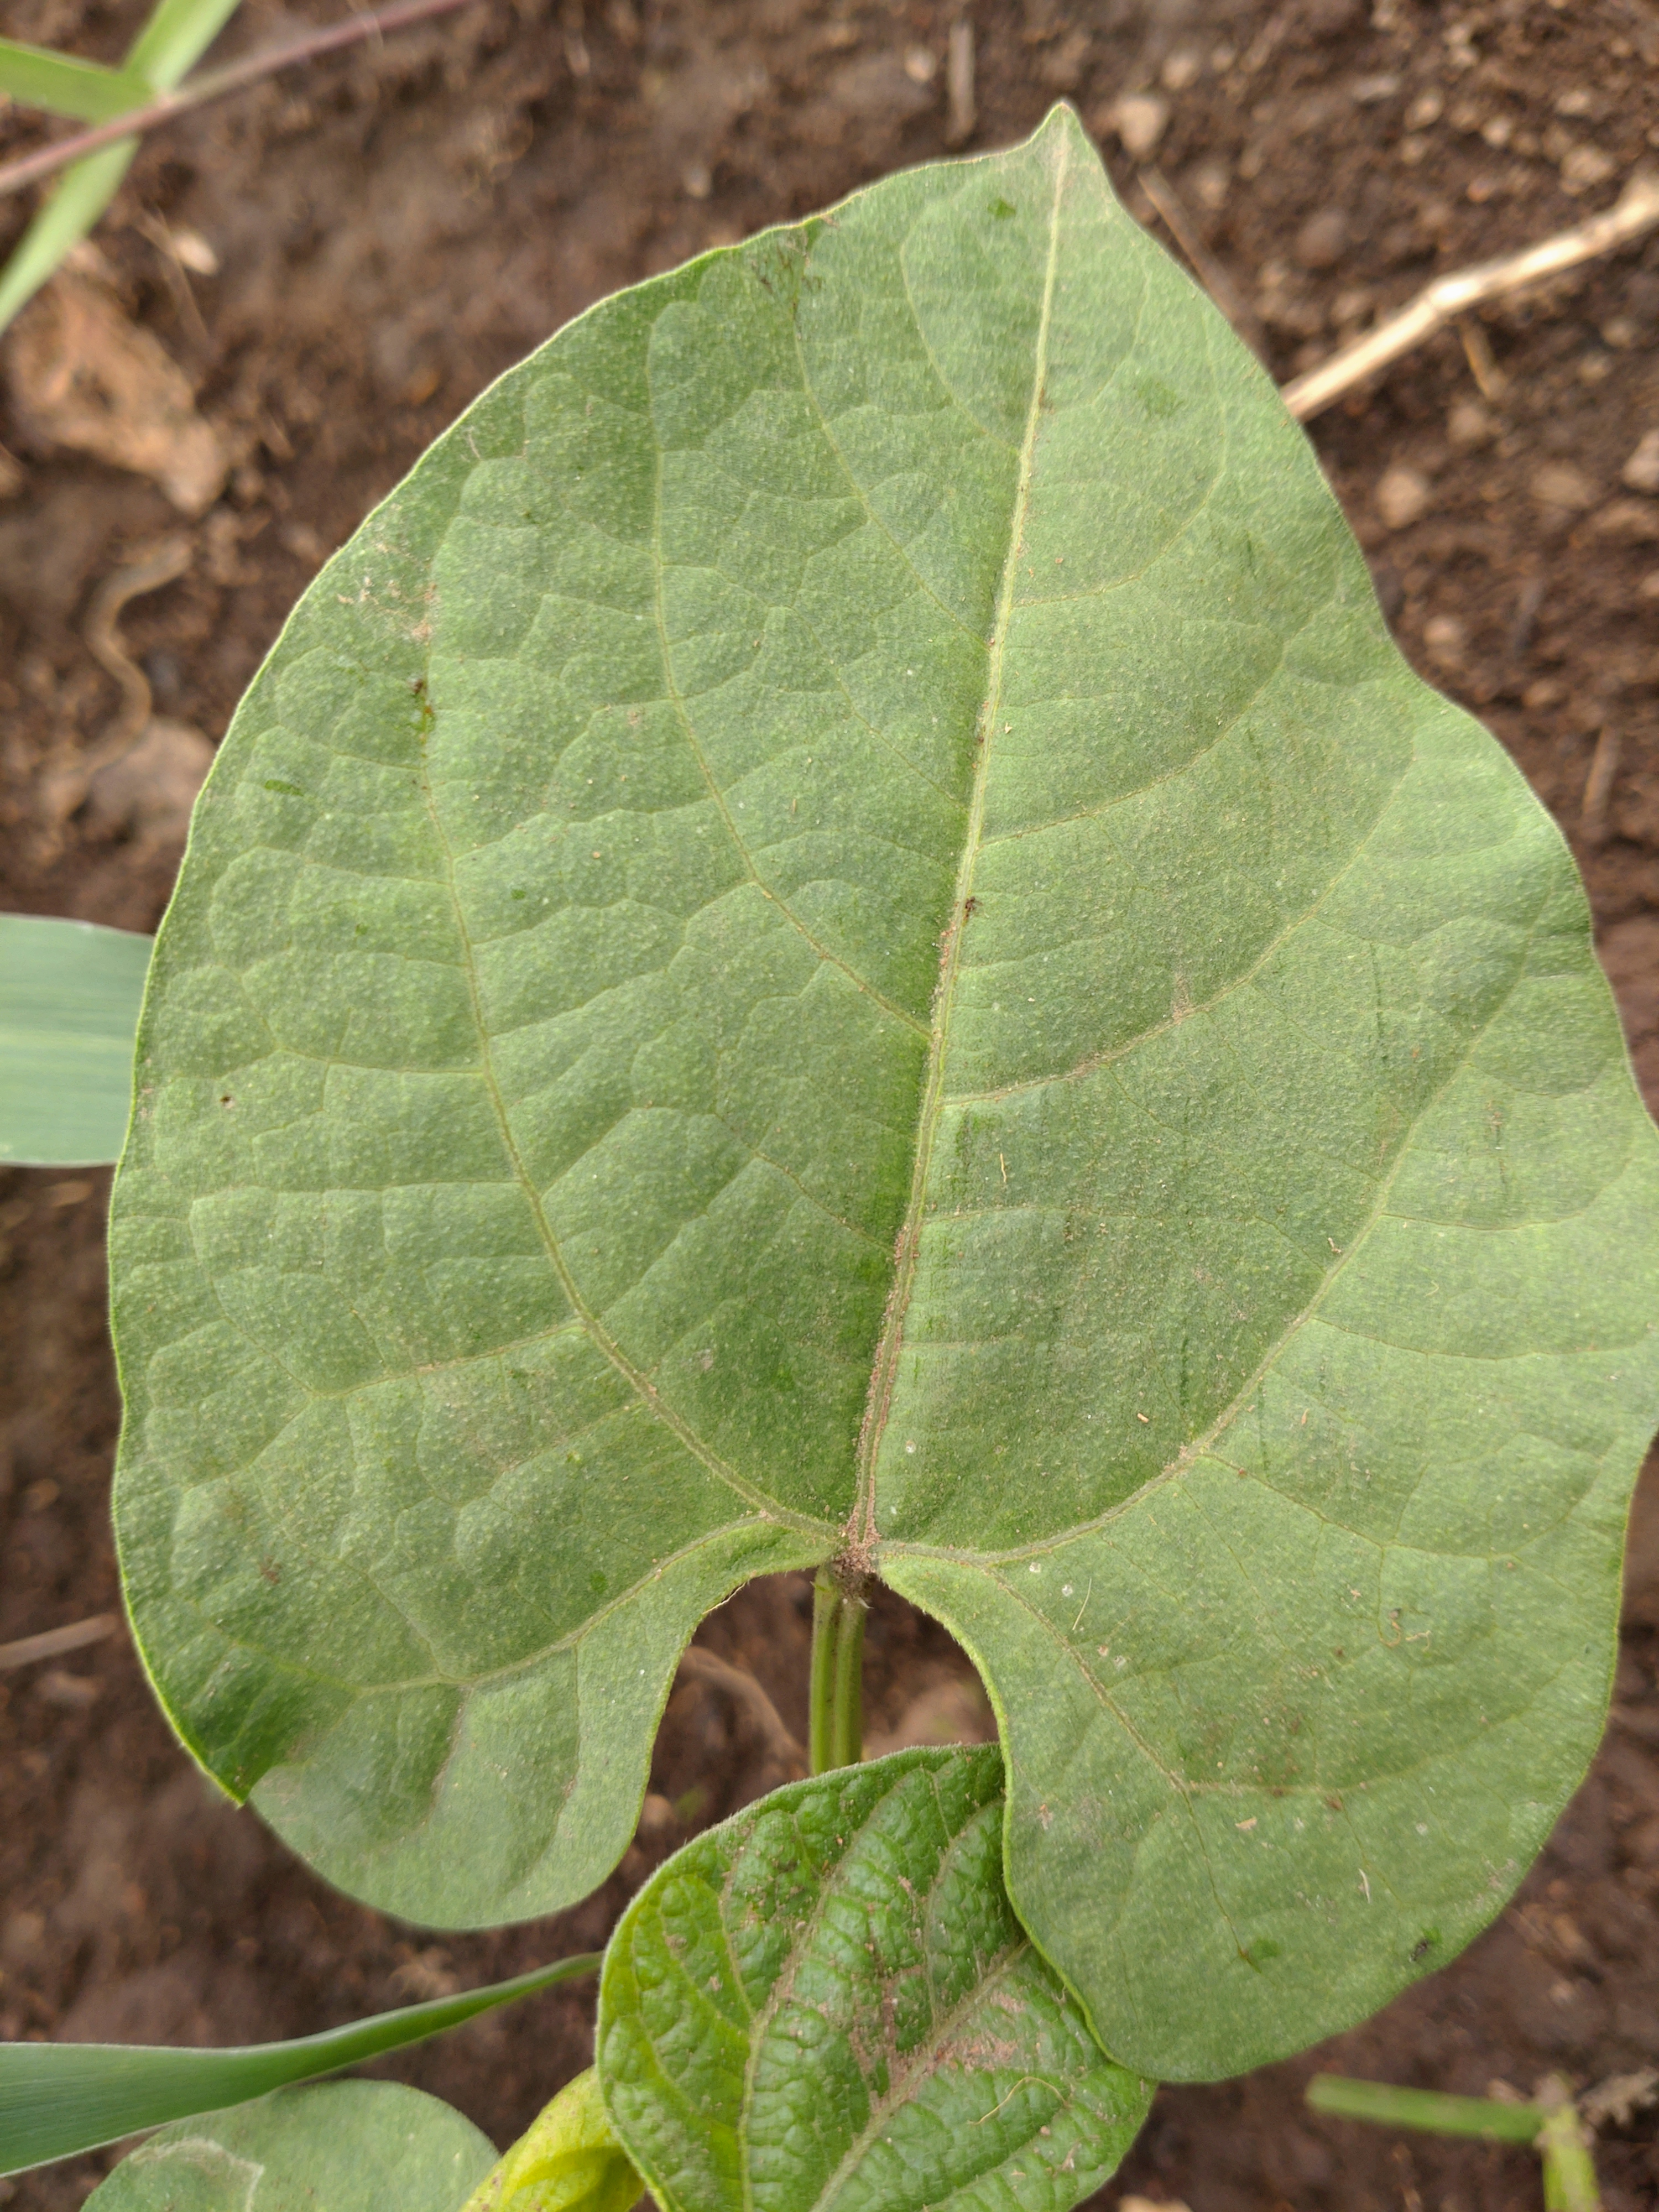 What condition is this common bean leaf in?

healthy
